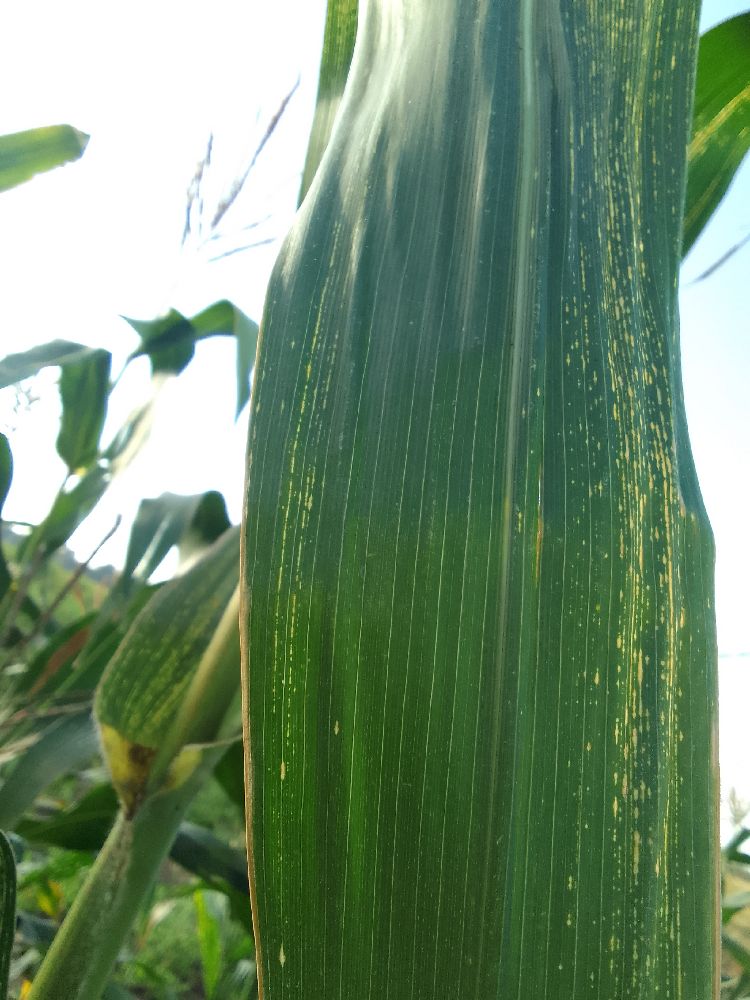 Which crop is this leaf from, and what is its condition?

maize, maize streak virus
